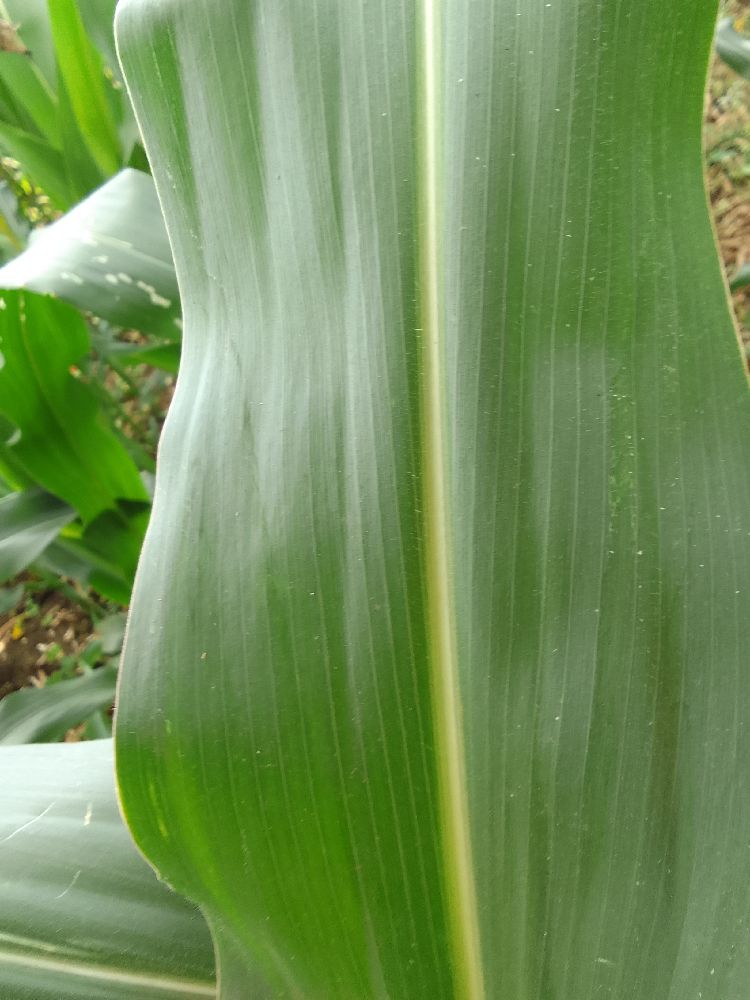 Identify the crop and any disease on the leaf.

maize, healthy
